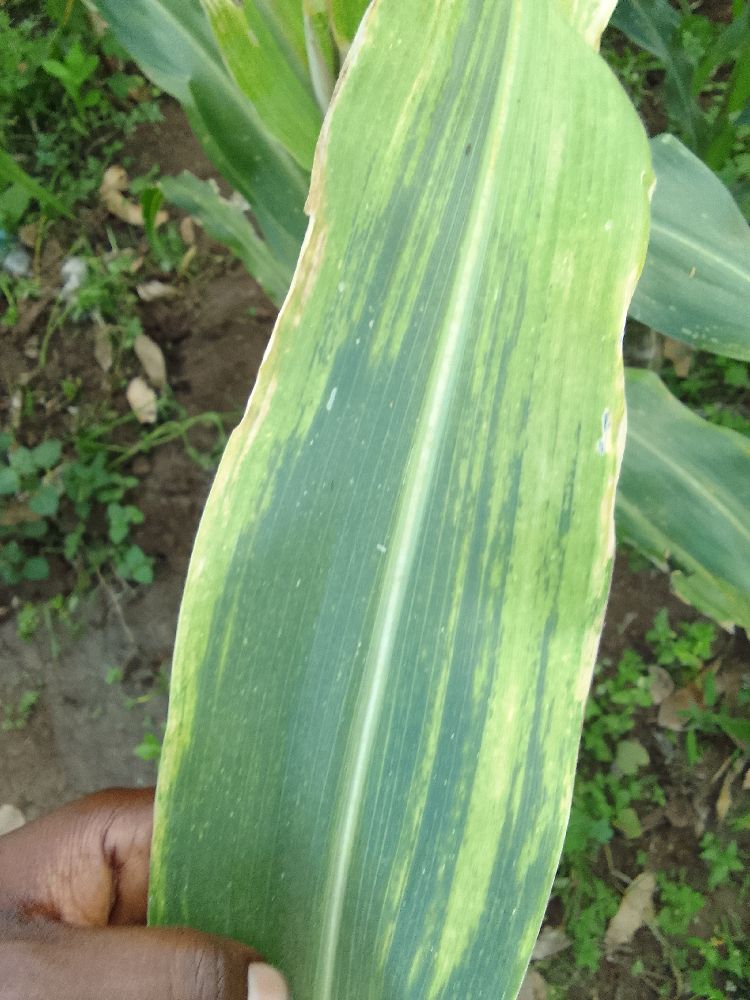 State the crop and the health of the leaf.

maize, maize lethal necrosis
